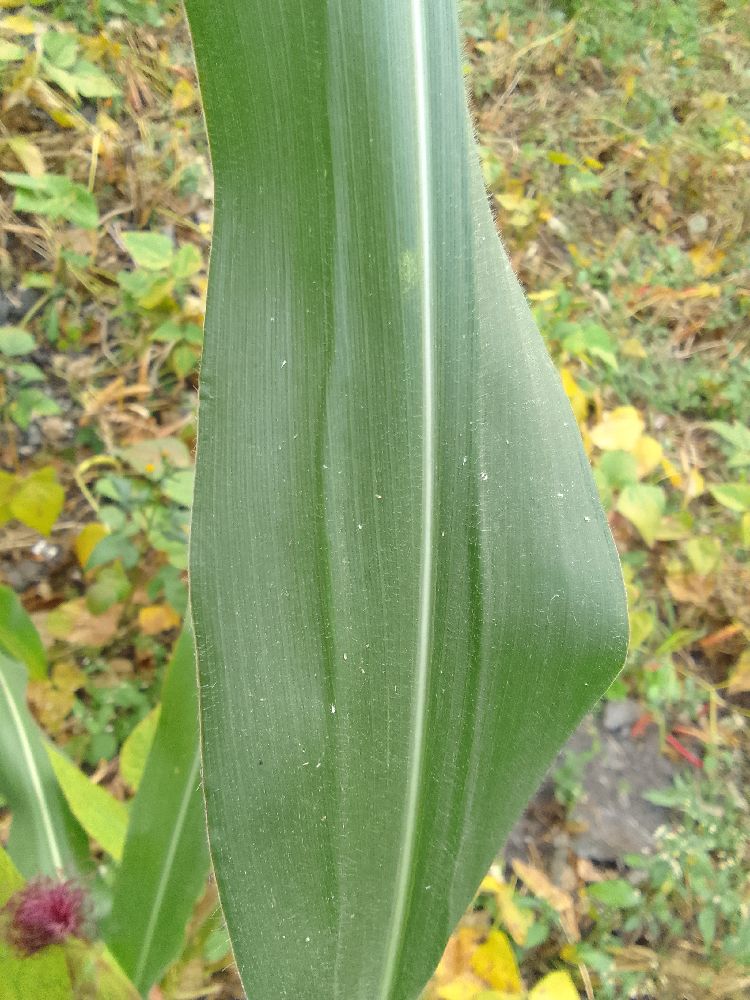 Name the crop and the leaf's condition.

maize, healthy
